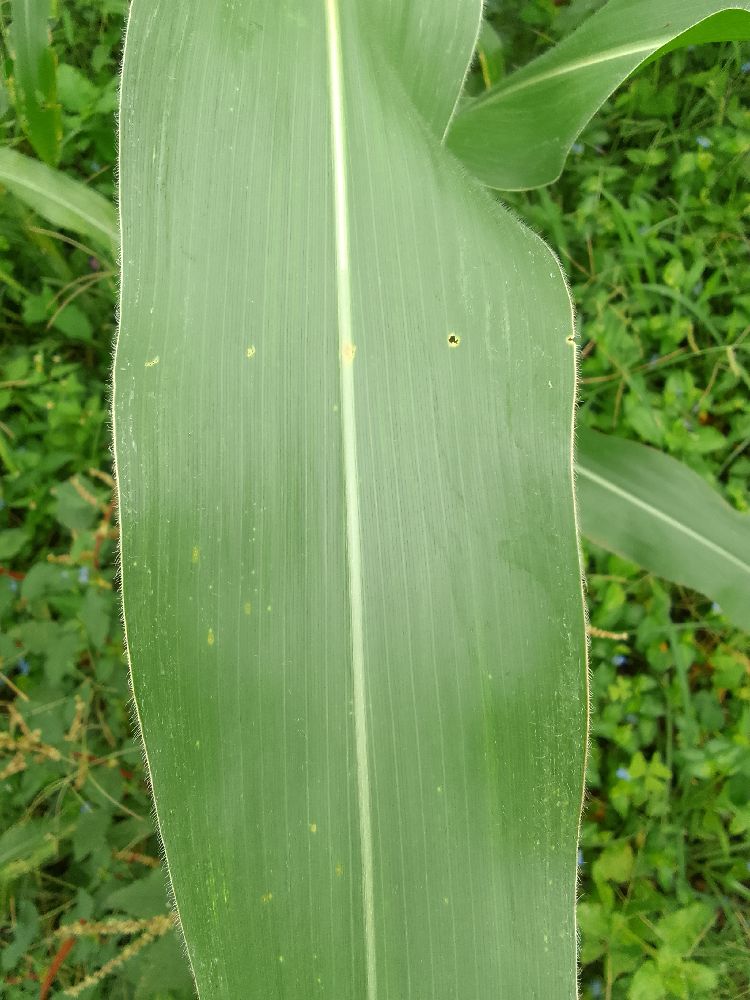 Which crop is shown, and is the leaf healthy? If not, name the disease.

maize, healthy
